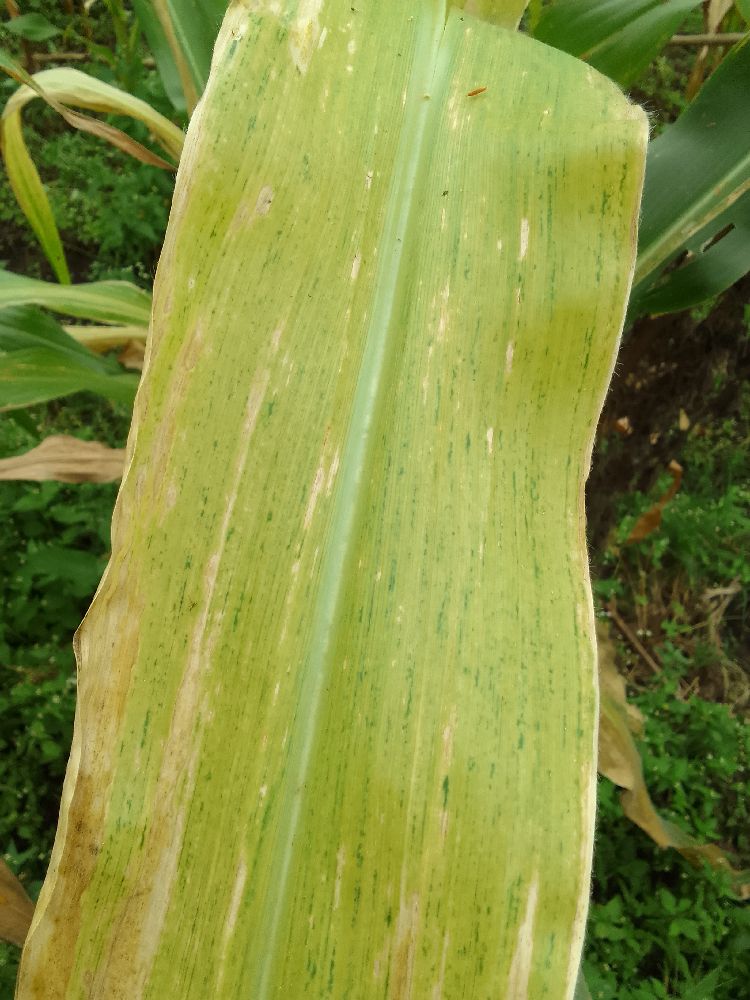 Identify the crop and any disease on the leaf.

maize, maize lethal necrosis
